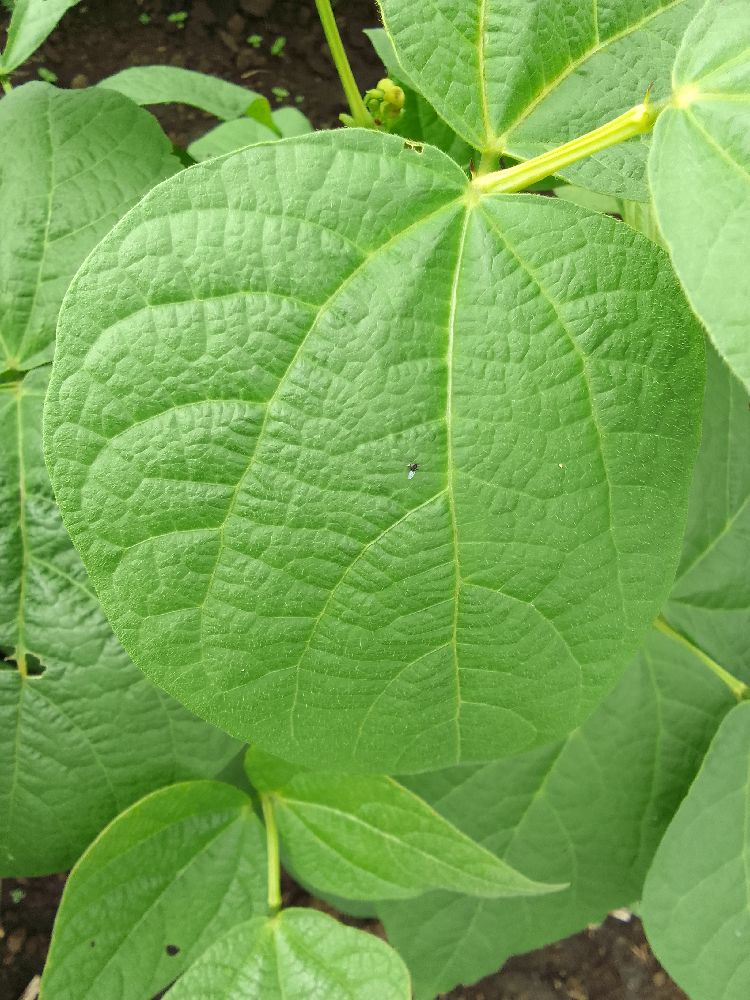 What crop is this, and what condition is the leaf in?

common bean, healthy
